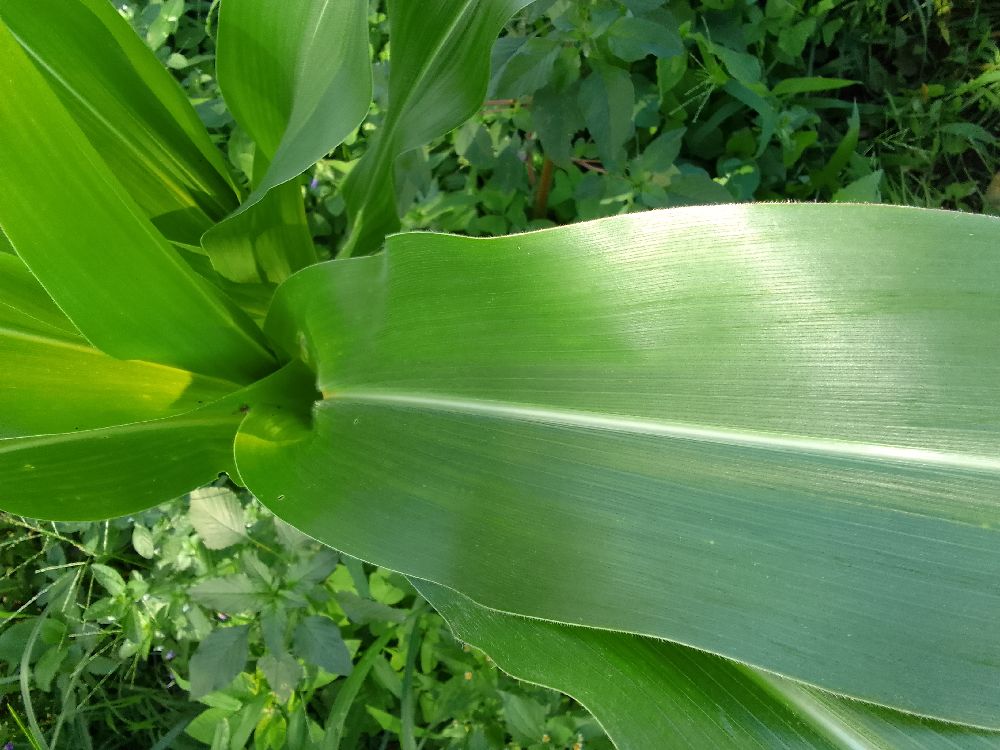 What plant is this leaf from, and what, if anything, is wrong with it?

maize, healthy
